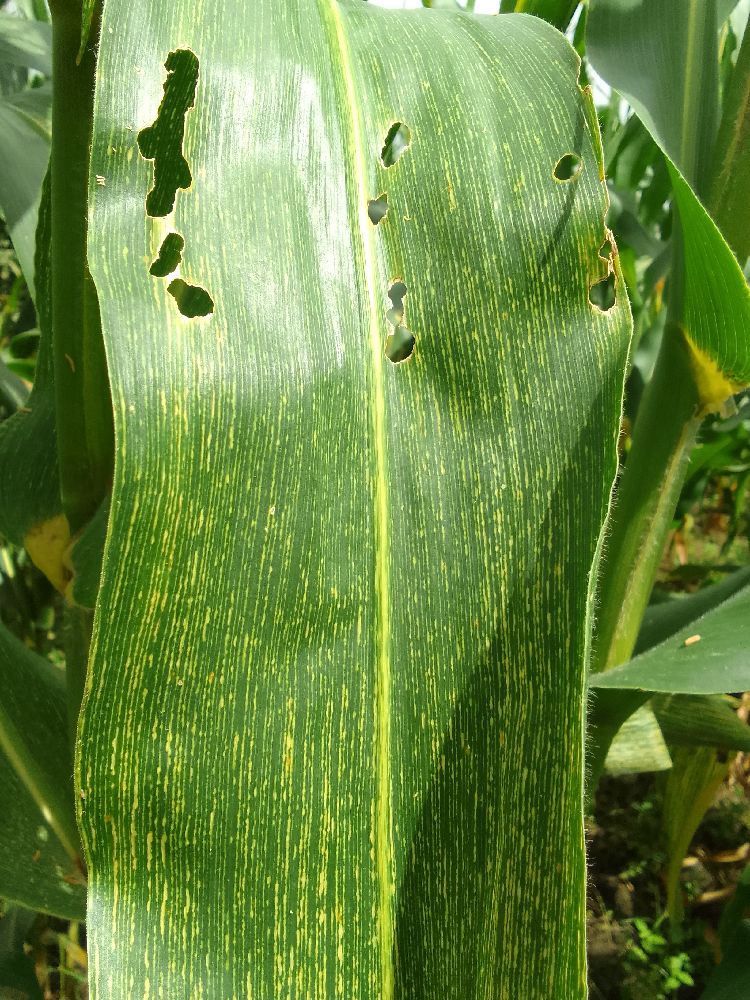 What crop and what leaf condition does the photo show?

maize, maize streak virus
